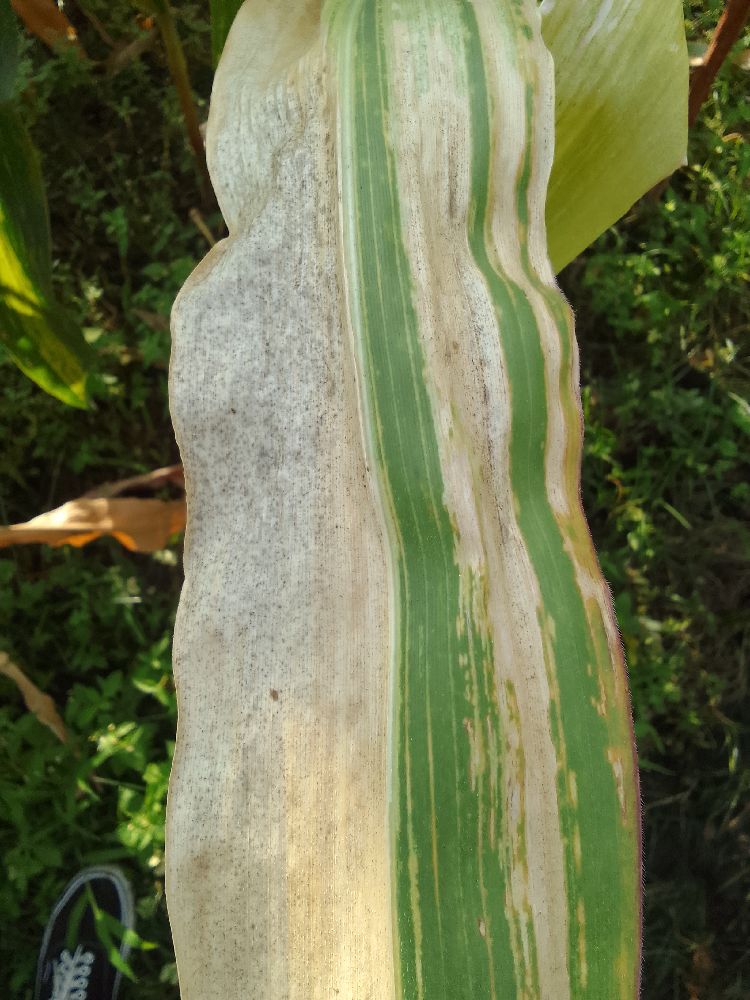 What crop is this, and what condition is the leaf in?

maize, maize lethal necrosis
